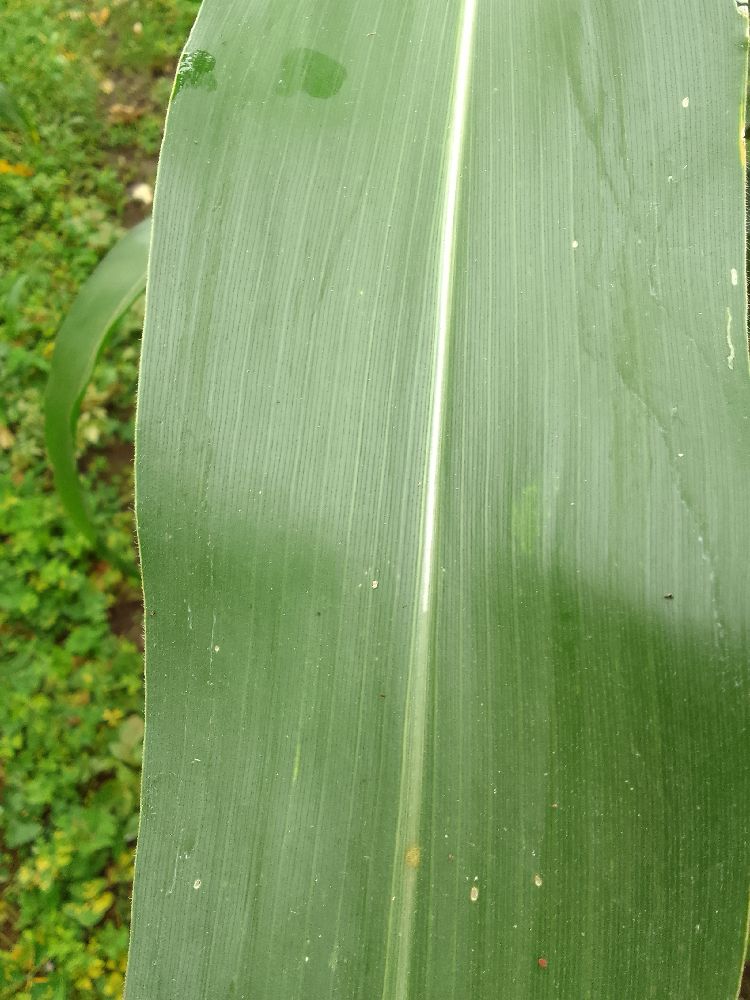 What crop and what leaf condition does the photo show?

maize, healthy
